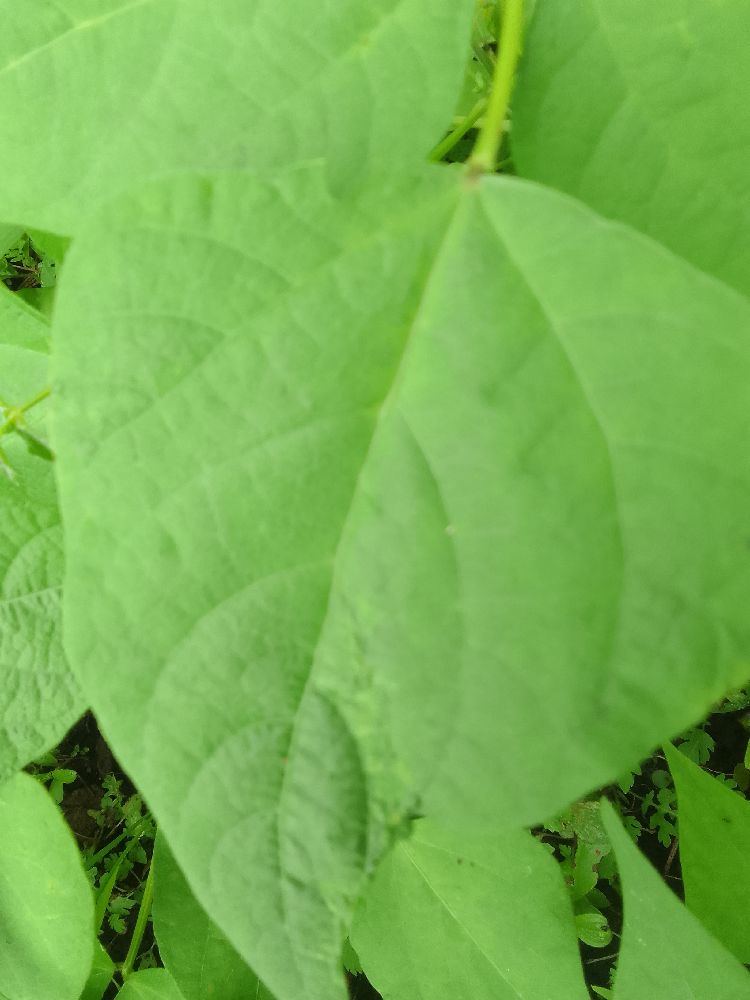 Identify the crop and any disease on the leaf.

common bean, healthy
